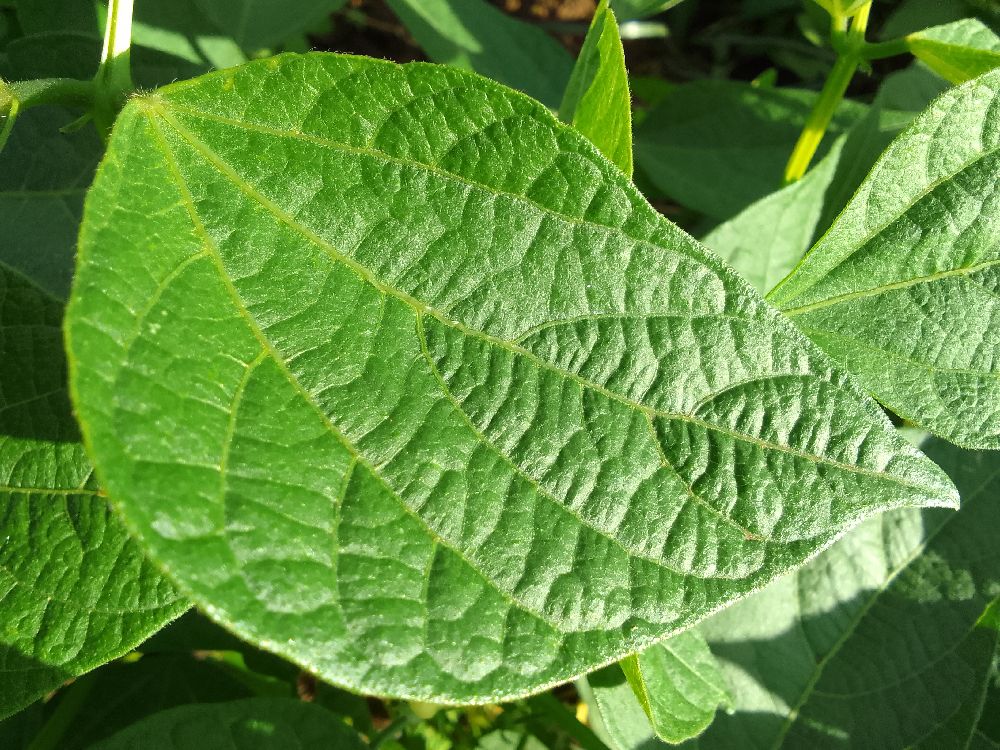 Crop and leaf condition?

common bean, healthy
